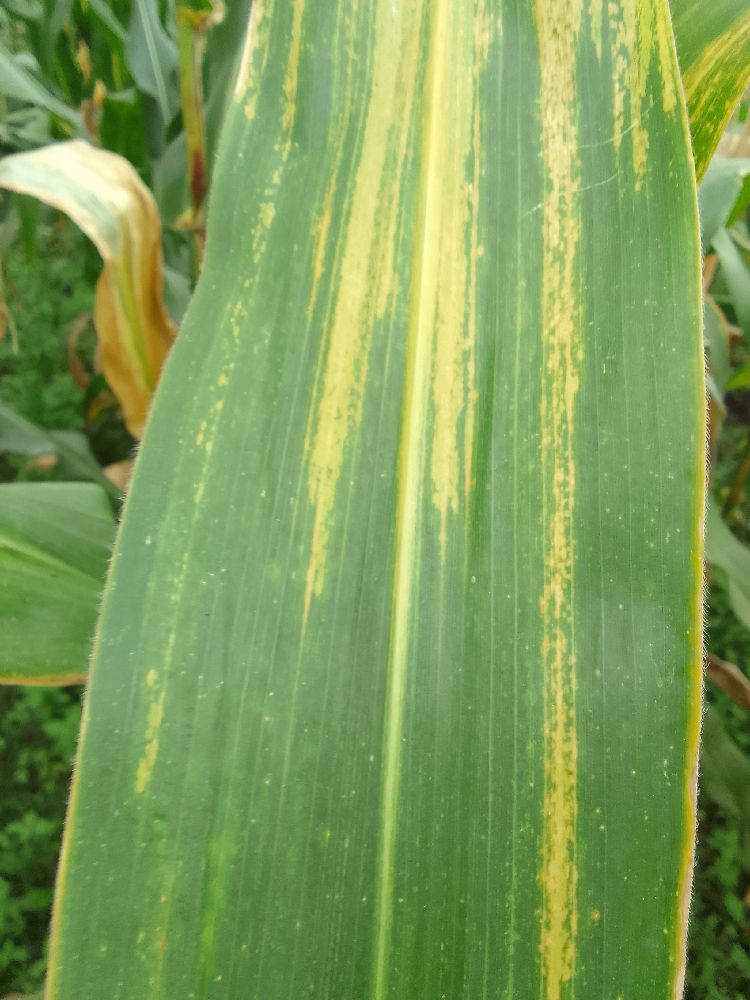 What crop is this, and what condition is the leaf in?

maize, maize lethal necrosis
